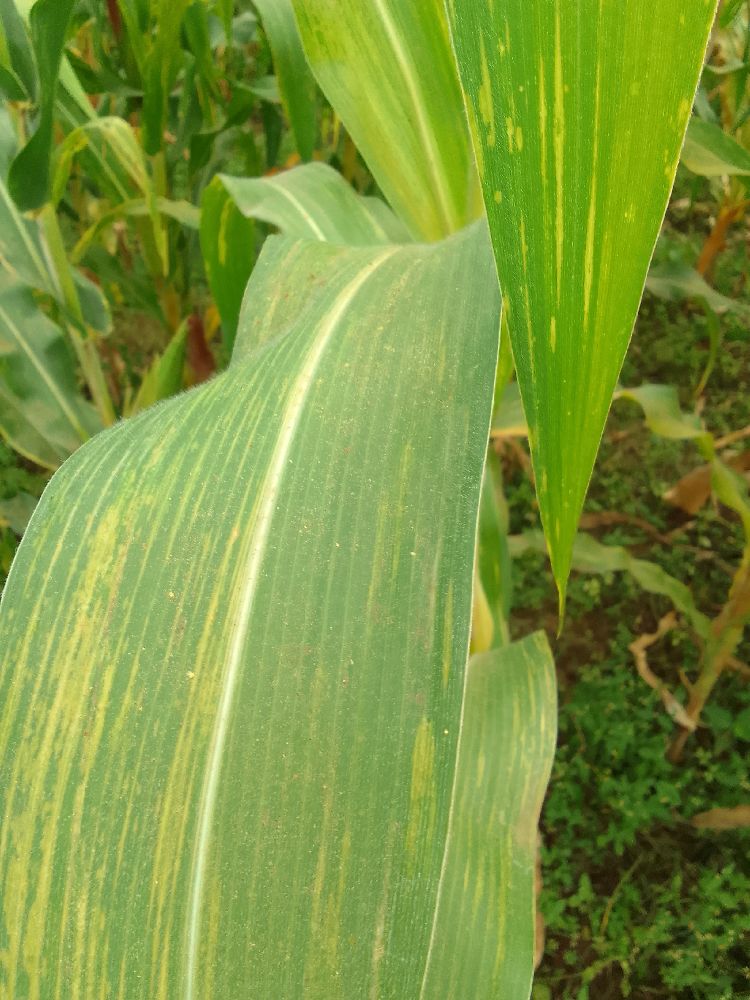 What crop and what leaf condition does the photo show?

maize, maize lethal necrosis
